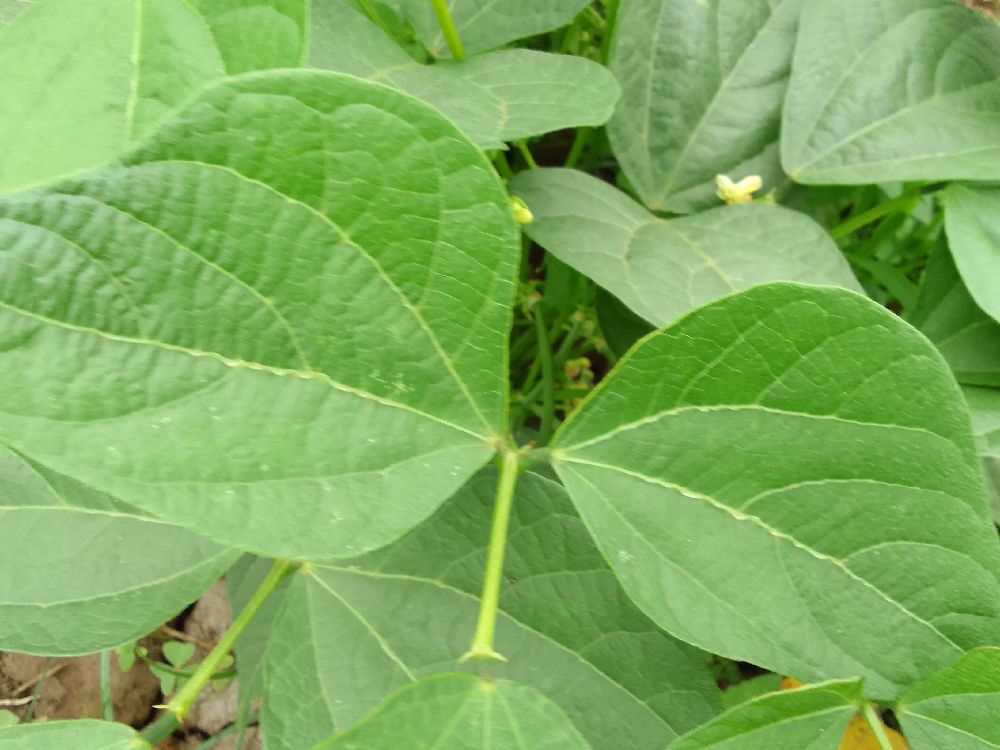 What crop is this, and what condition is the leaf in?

common bean, healthy
